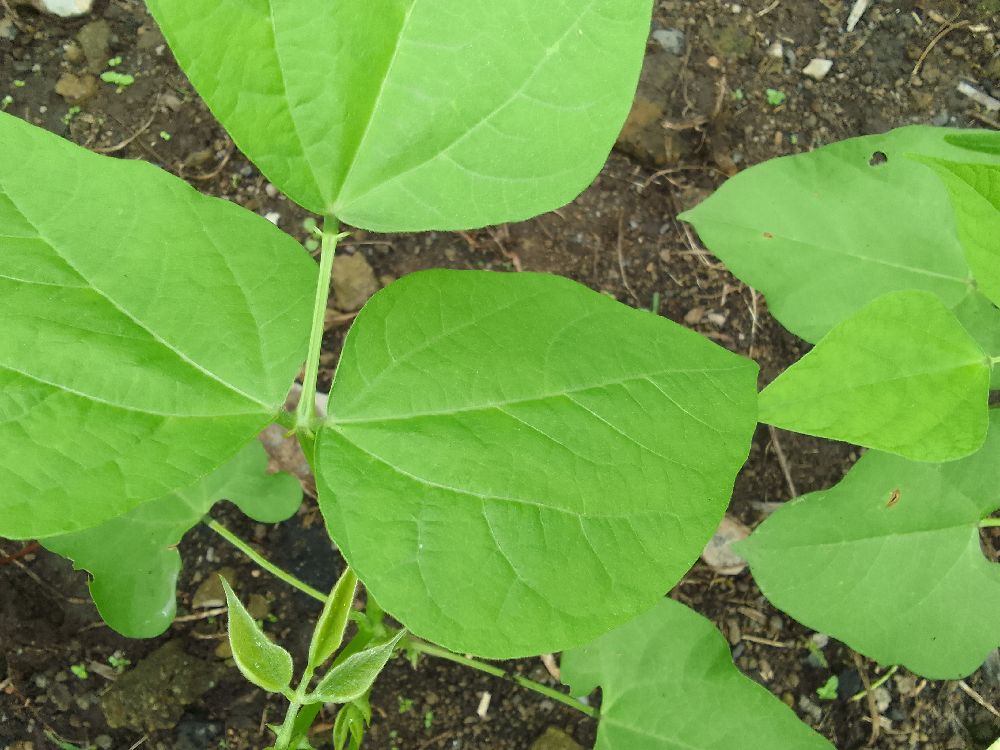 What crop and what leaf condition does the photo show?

common bean, healthy
